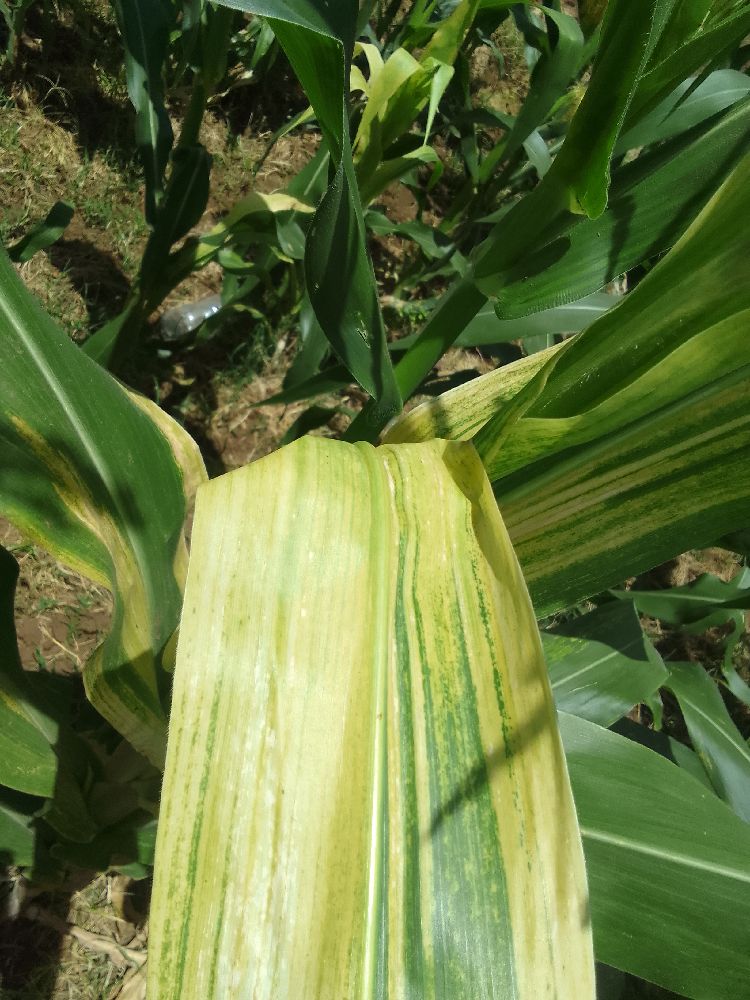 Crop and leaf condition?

maize, maize lethal necrosis
